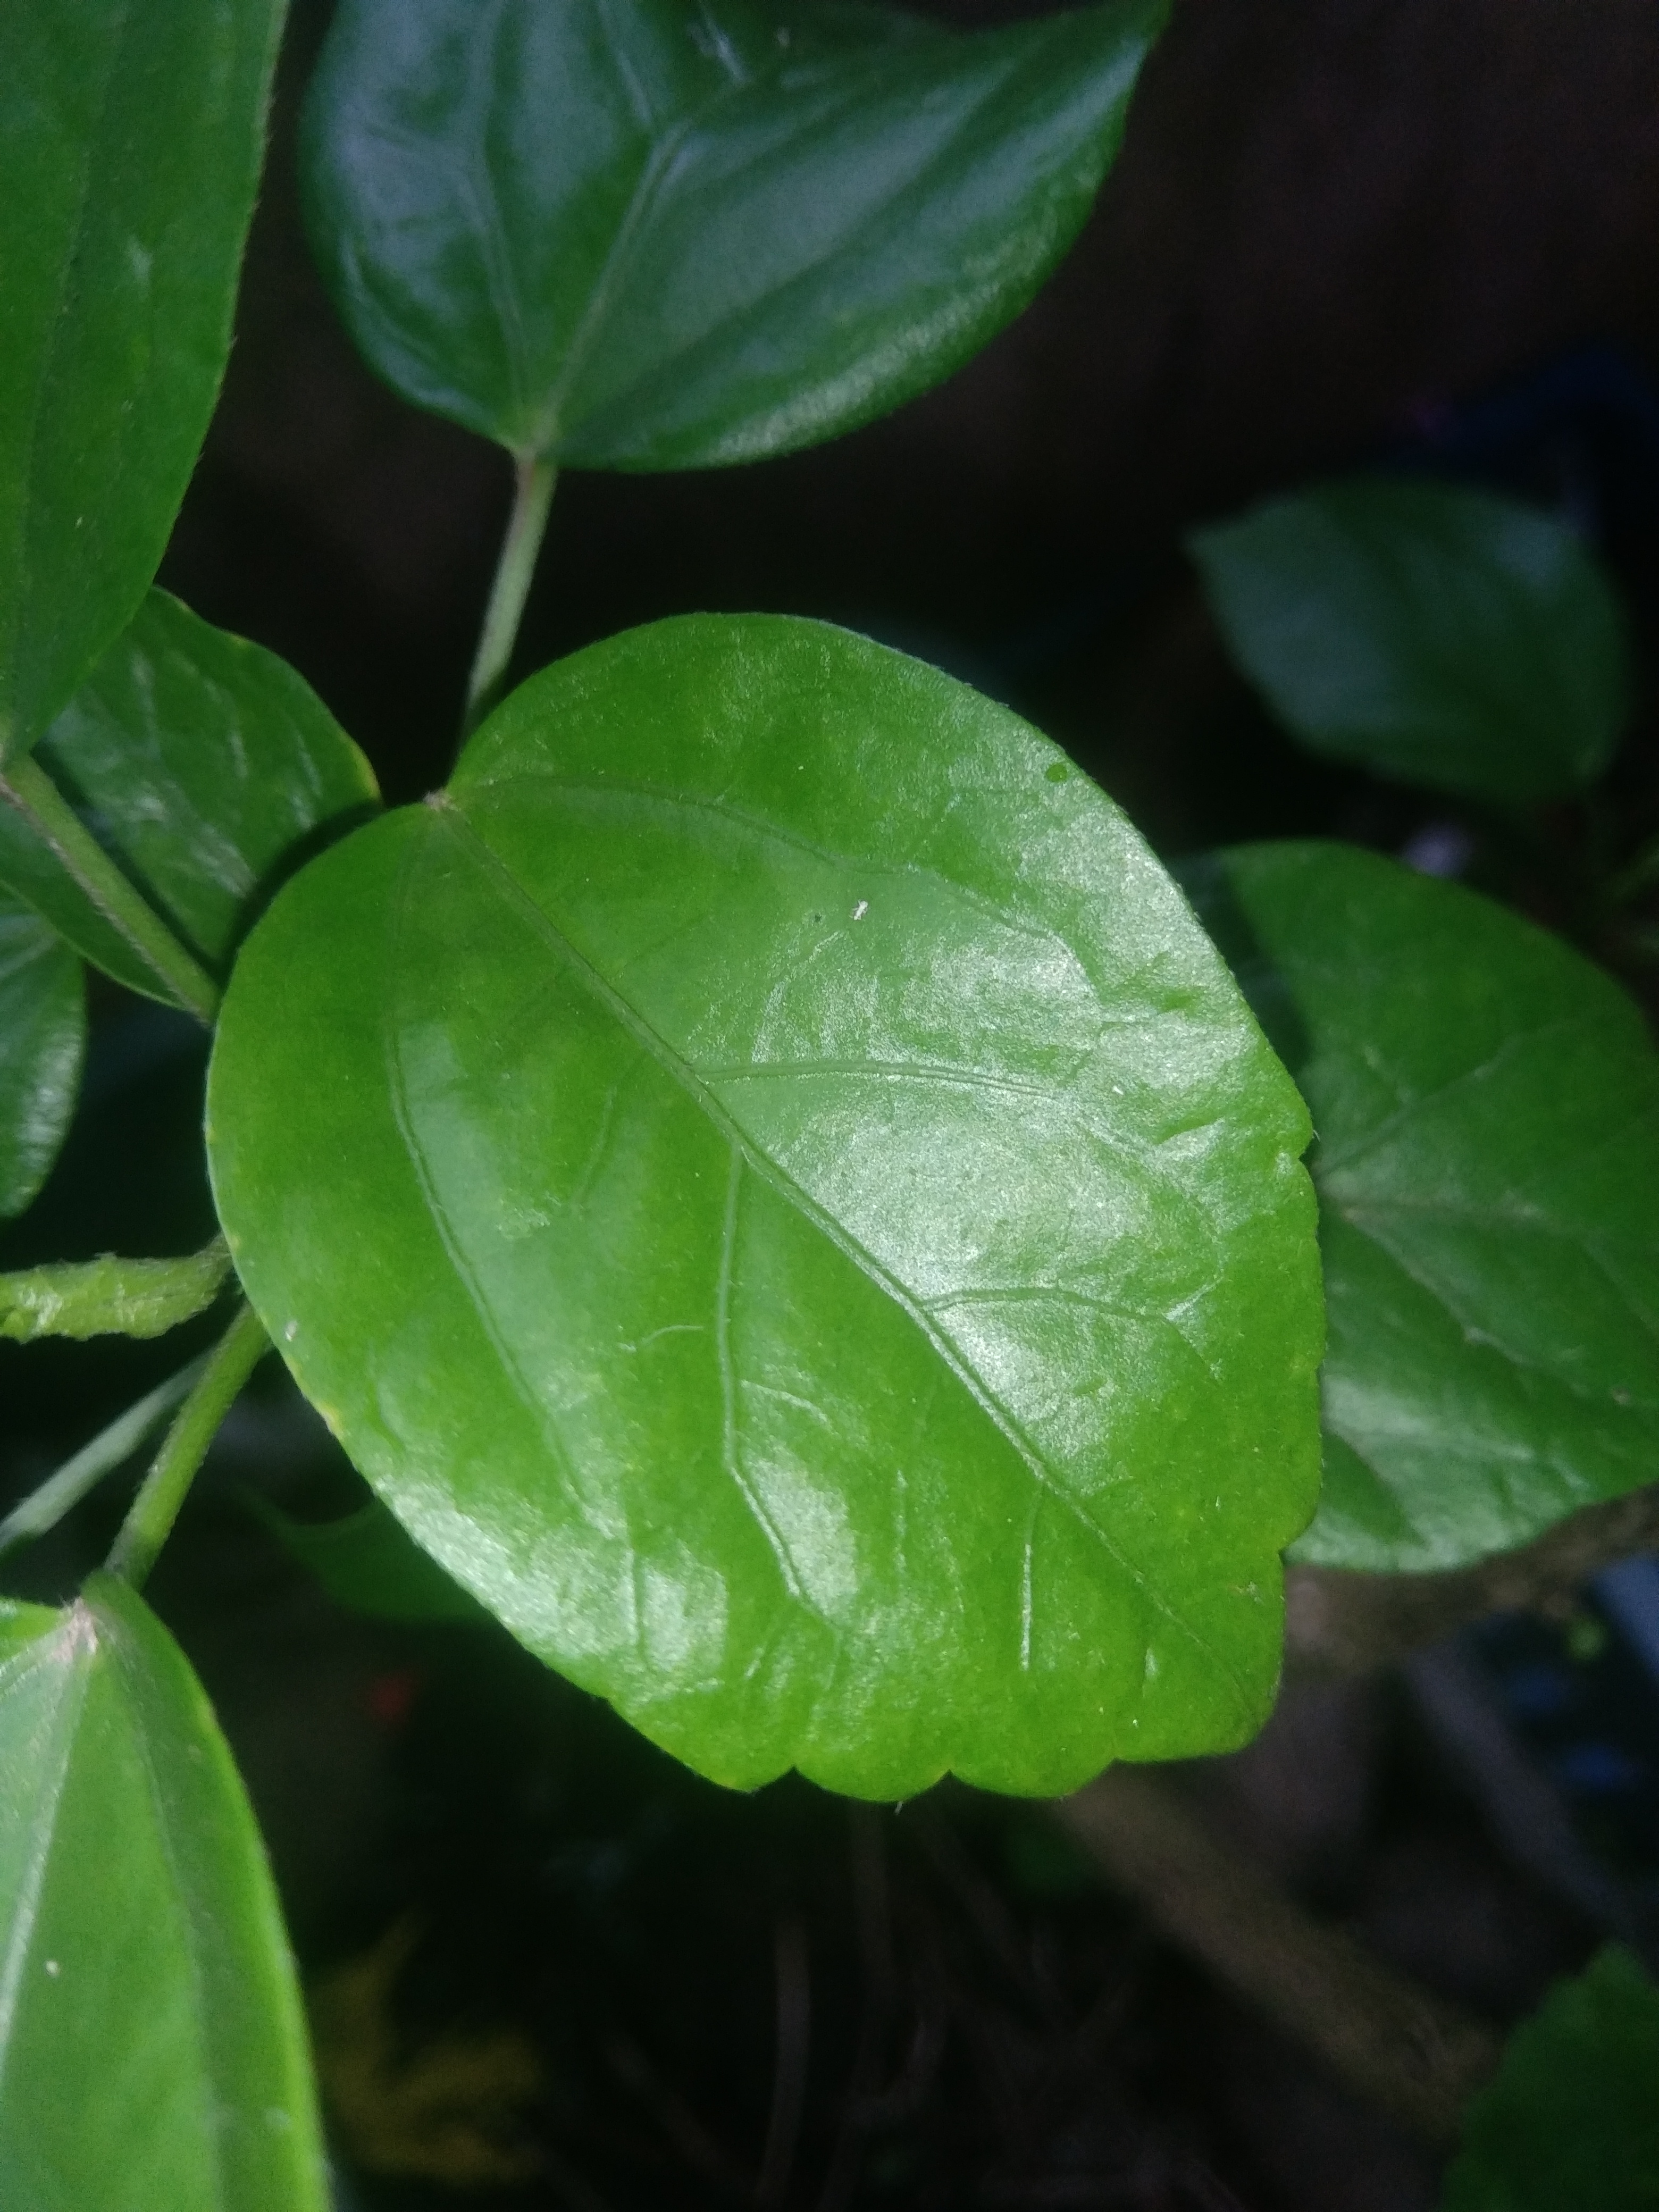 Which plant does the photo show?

hibiscus
